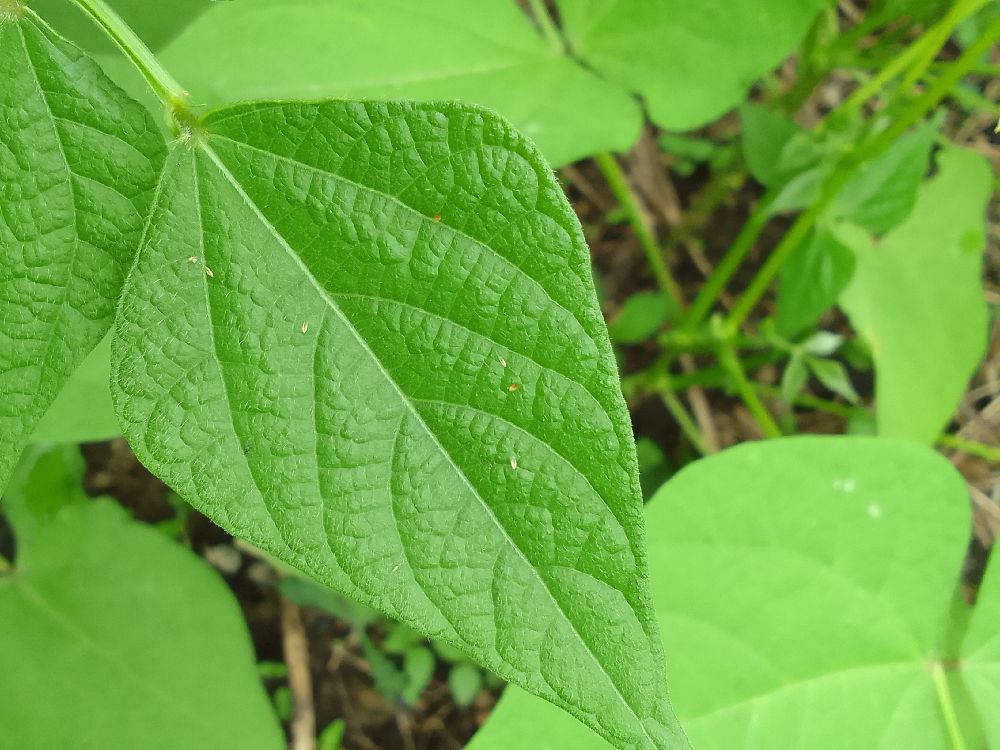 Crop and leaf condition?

common bean, healthy
